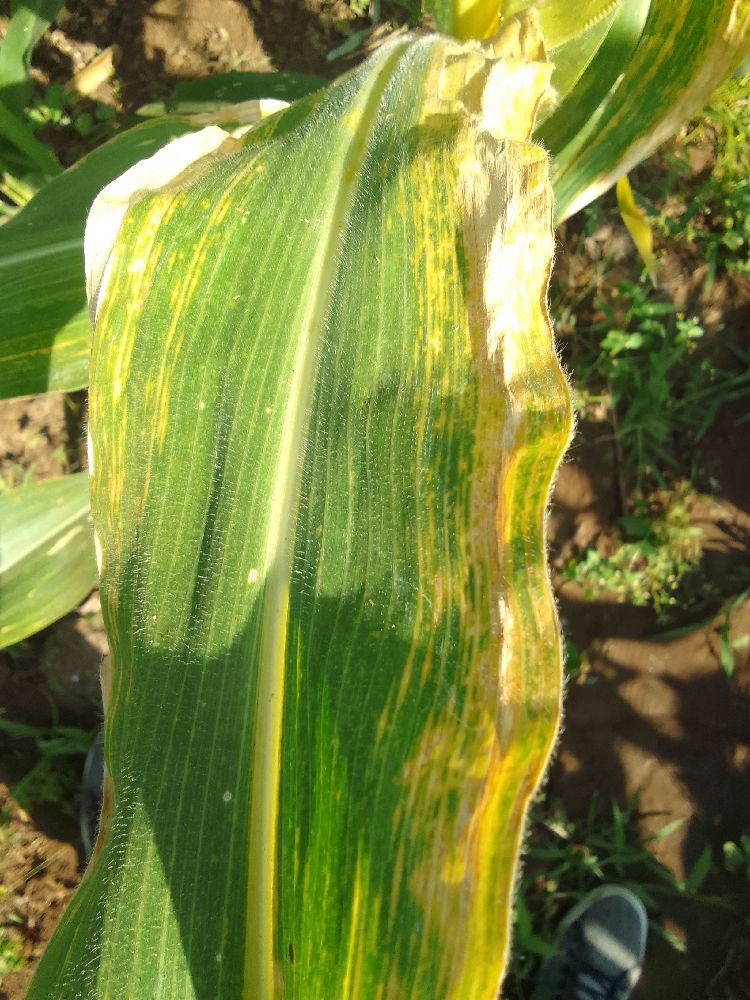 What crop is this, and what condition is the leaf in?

maize, maize lethal necrosis
